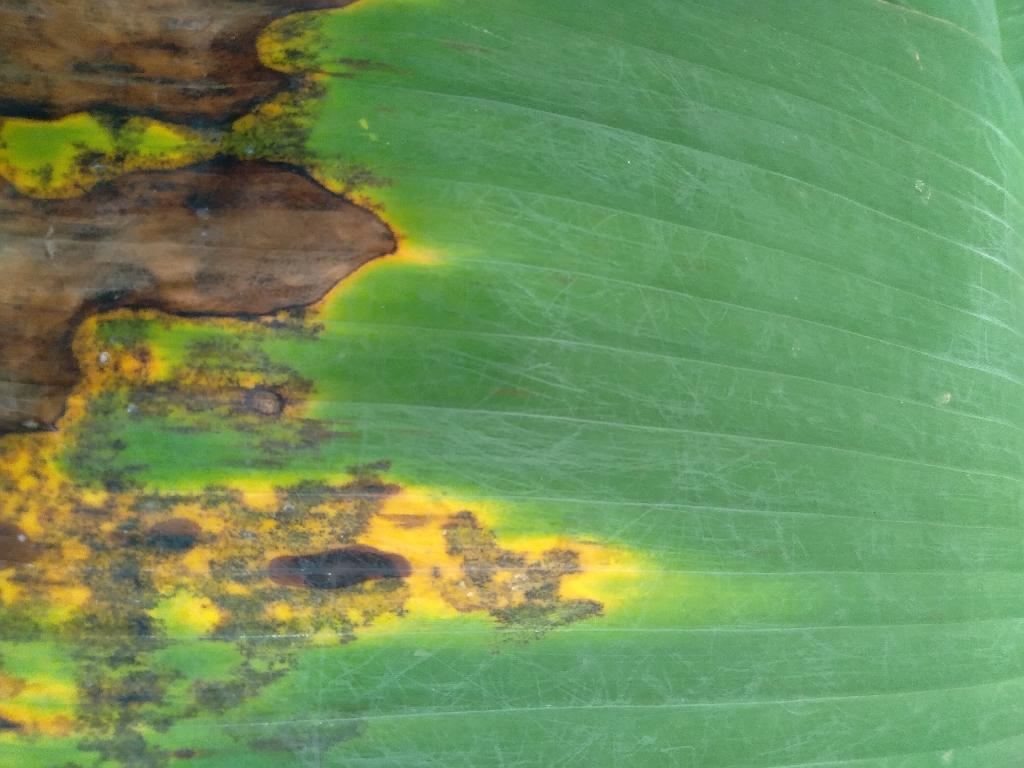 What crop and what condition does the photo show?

banana, black sigatoka
